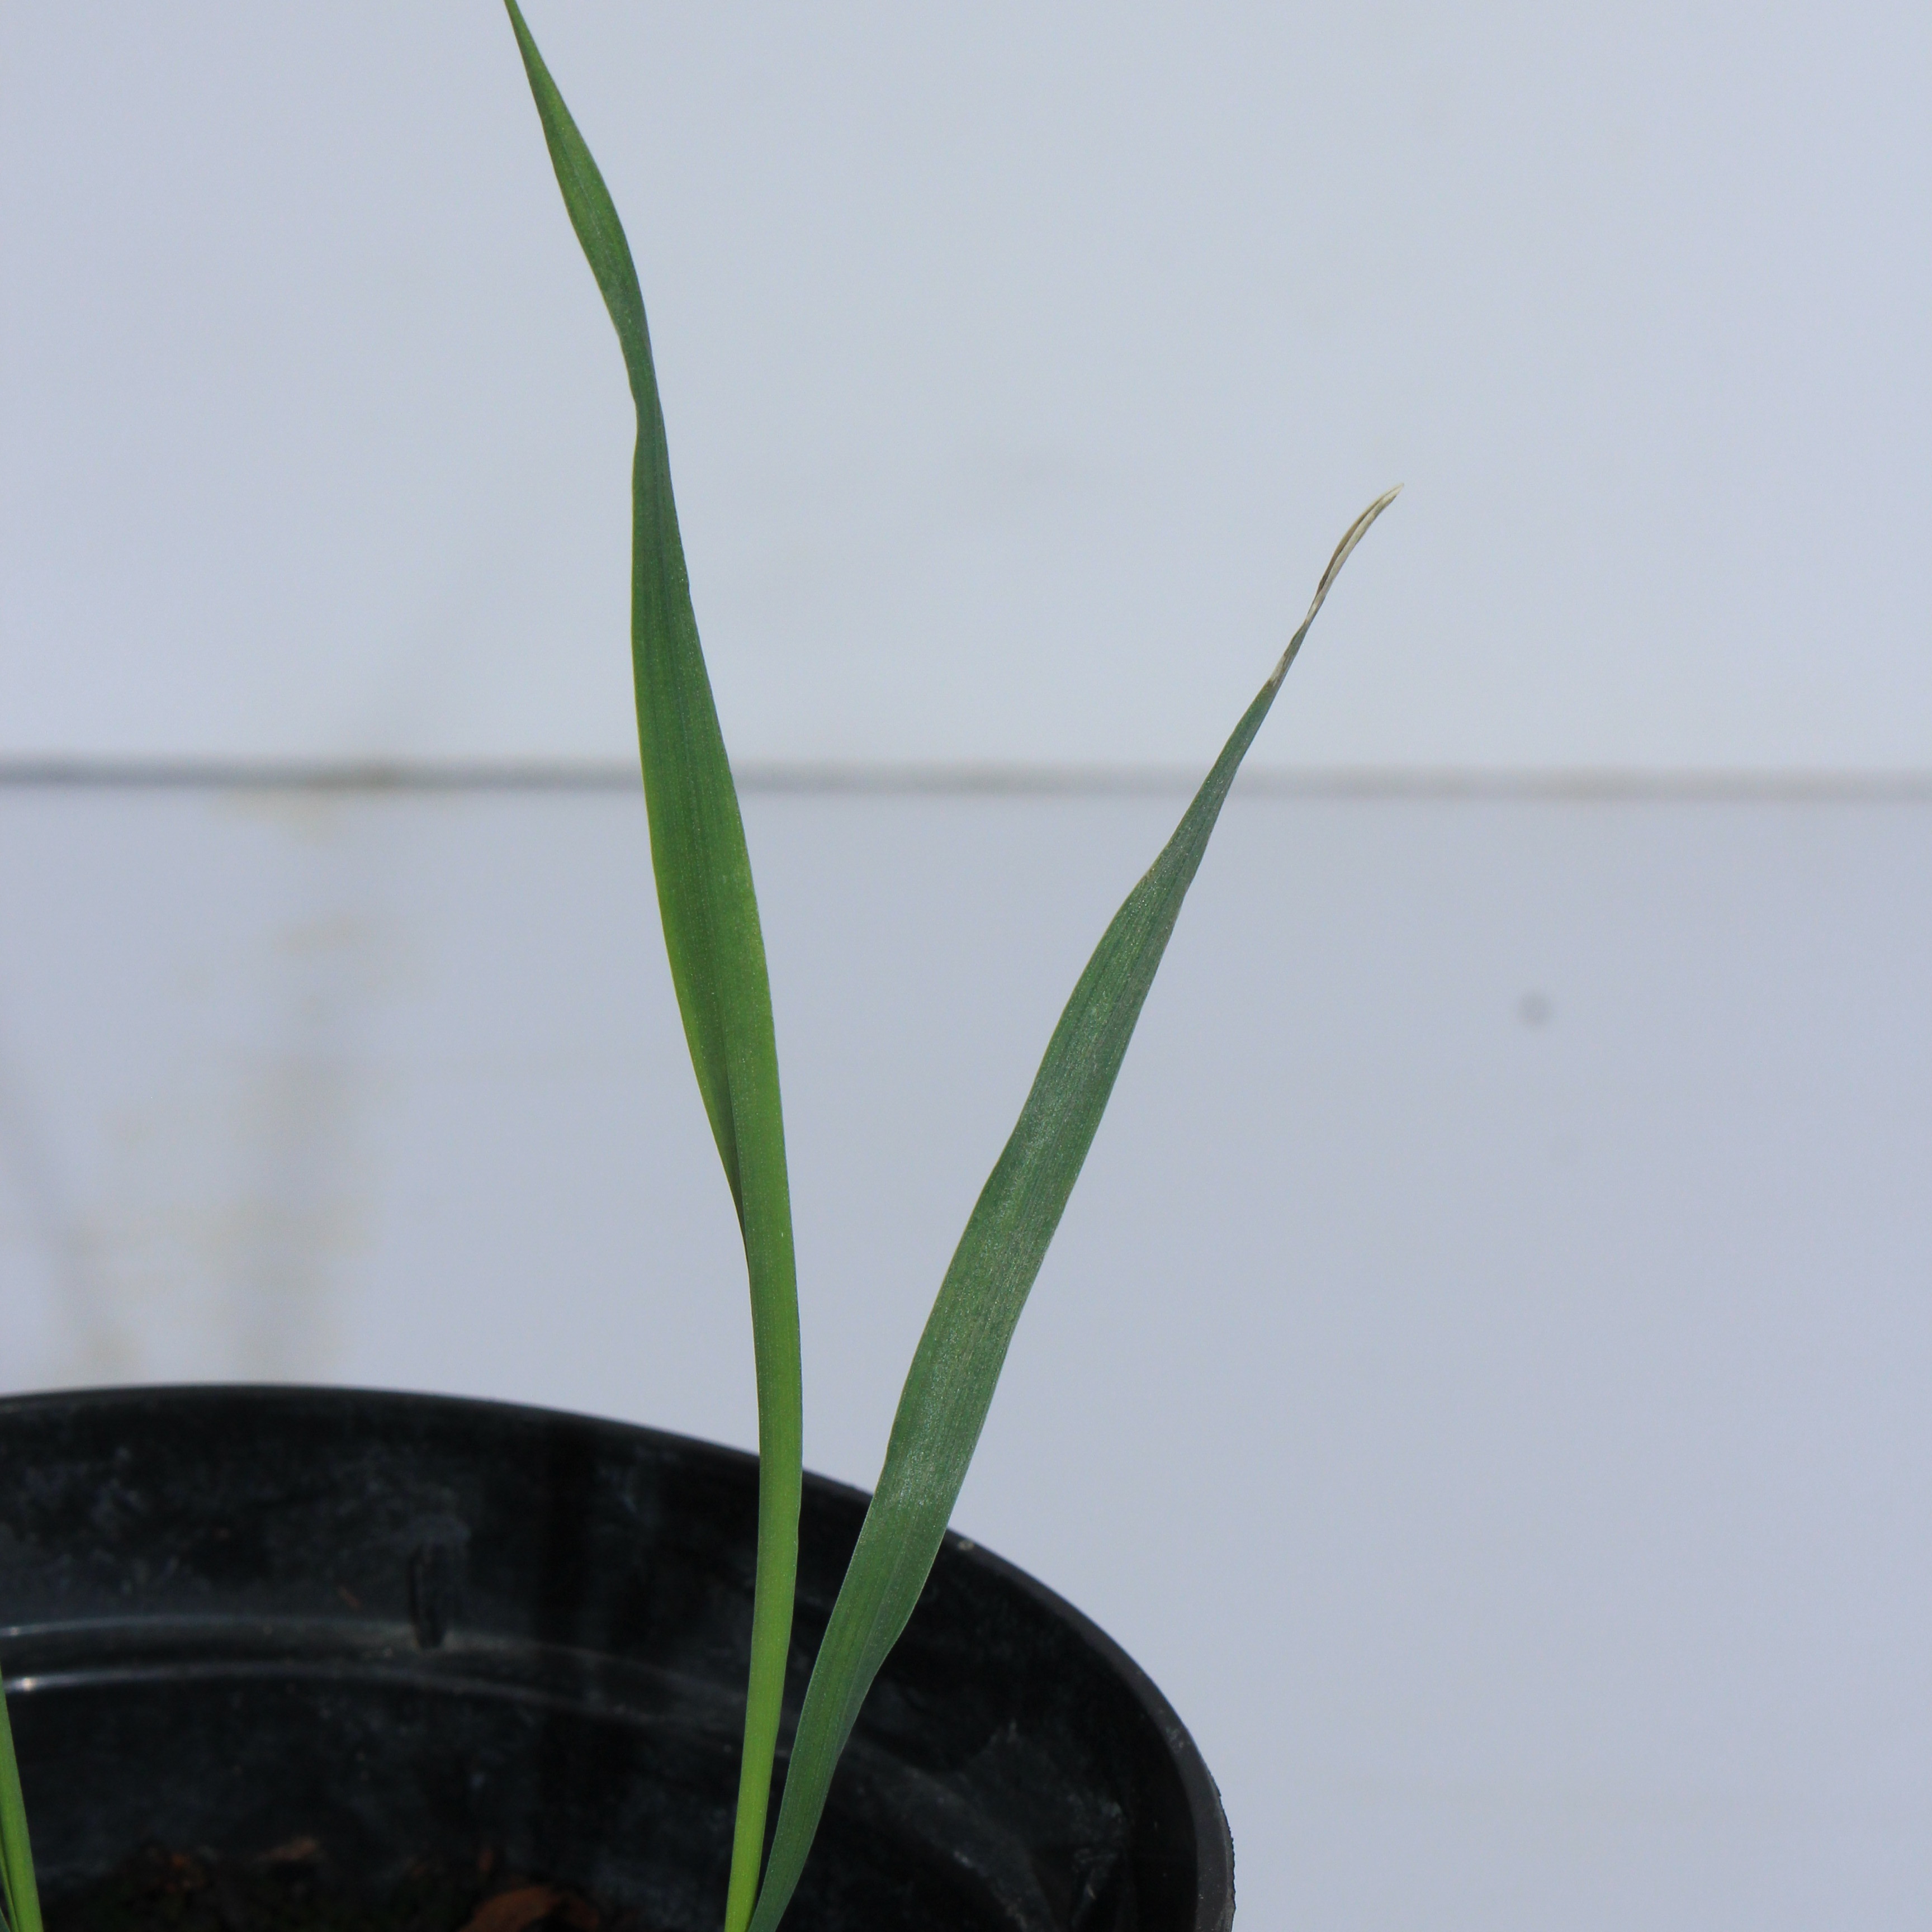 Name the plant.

Avena sterilis
